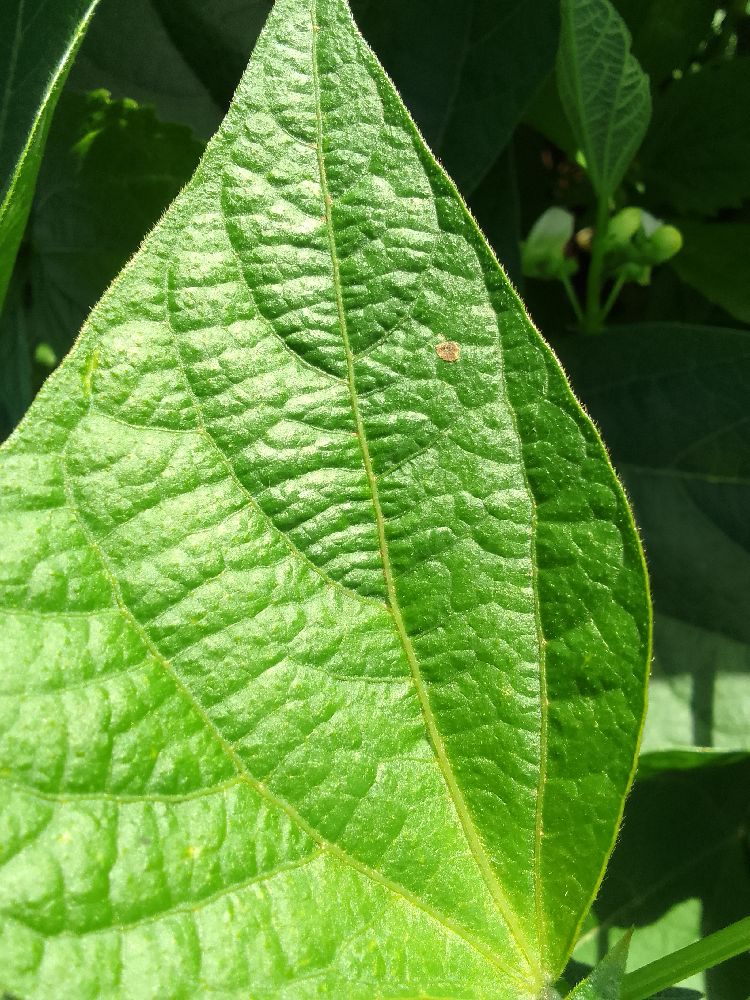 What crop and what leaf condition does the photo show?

common bean, healthy
